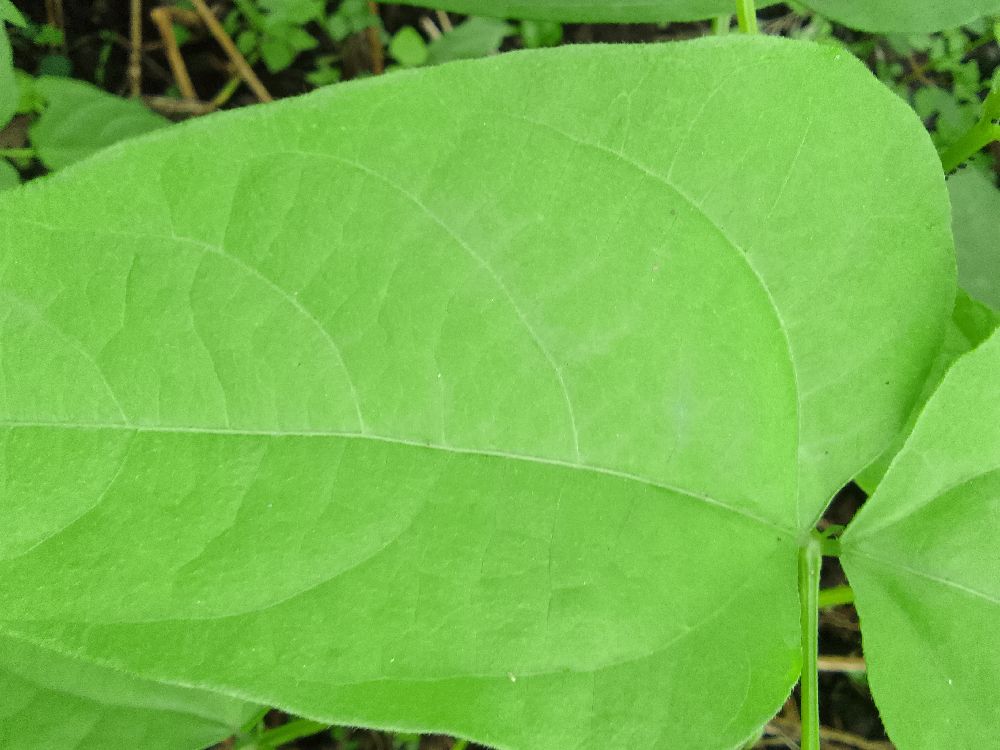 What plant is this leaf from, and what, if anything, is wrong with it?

common bean, healthy
